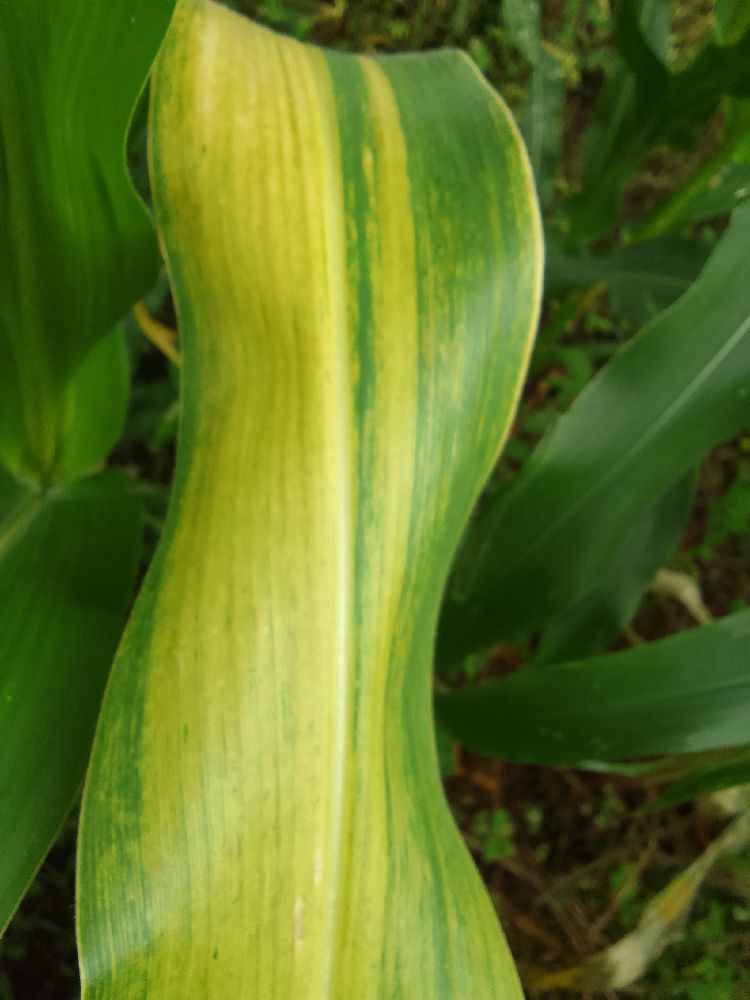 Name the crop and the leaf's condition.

maize, maize lethal necrosis
